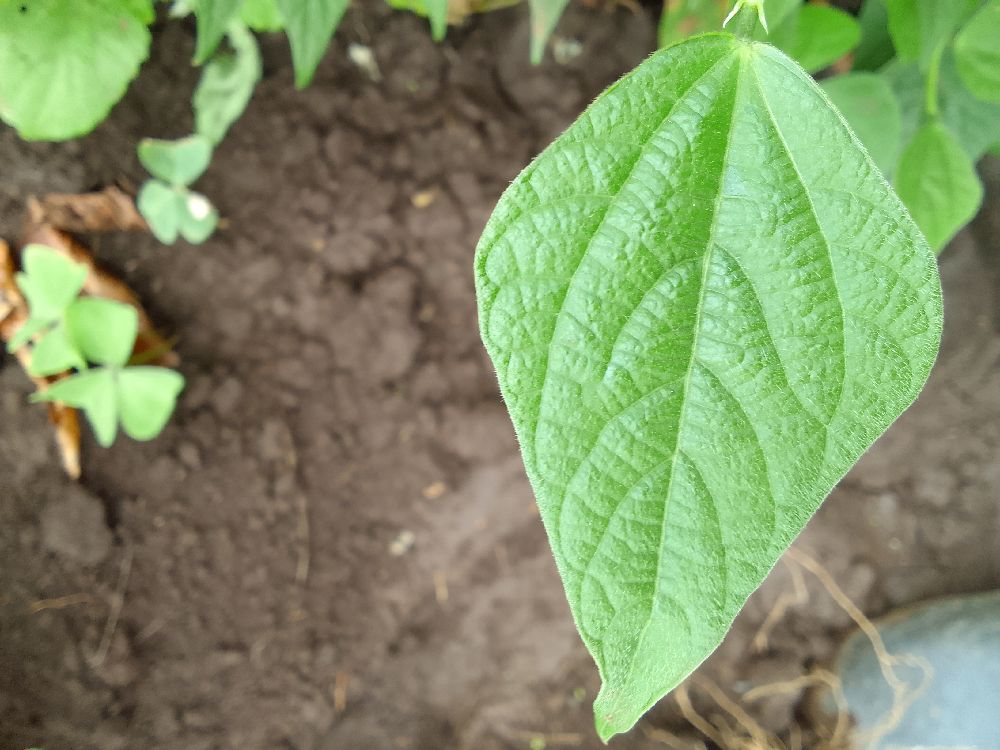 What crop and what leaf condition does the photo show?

common bean, healthy
